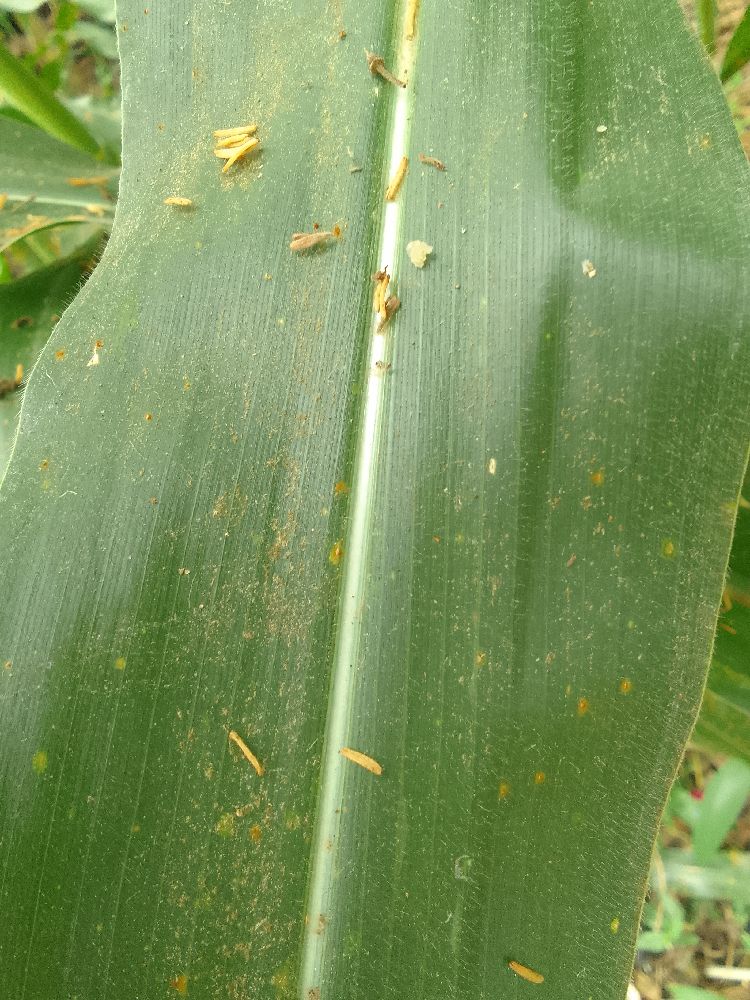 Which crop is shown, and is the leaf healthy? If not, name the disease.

maize, healthy
